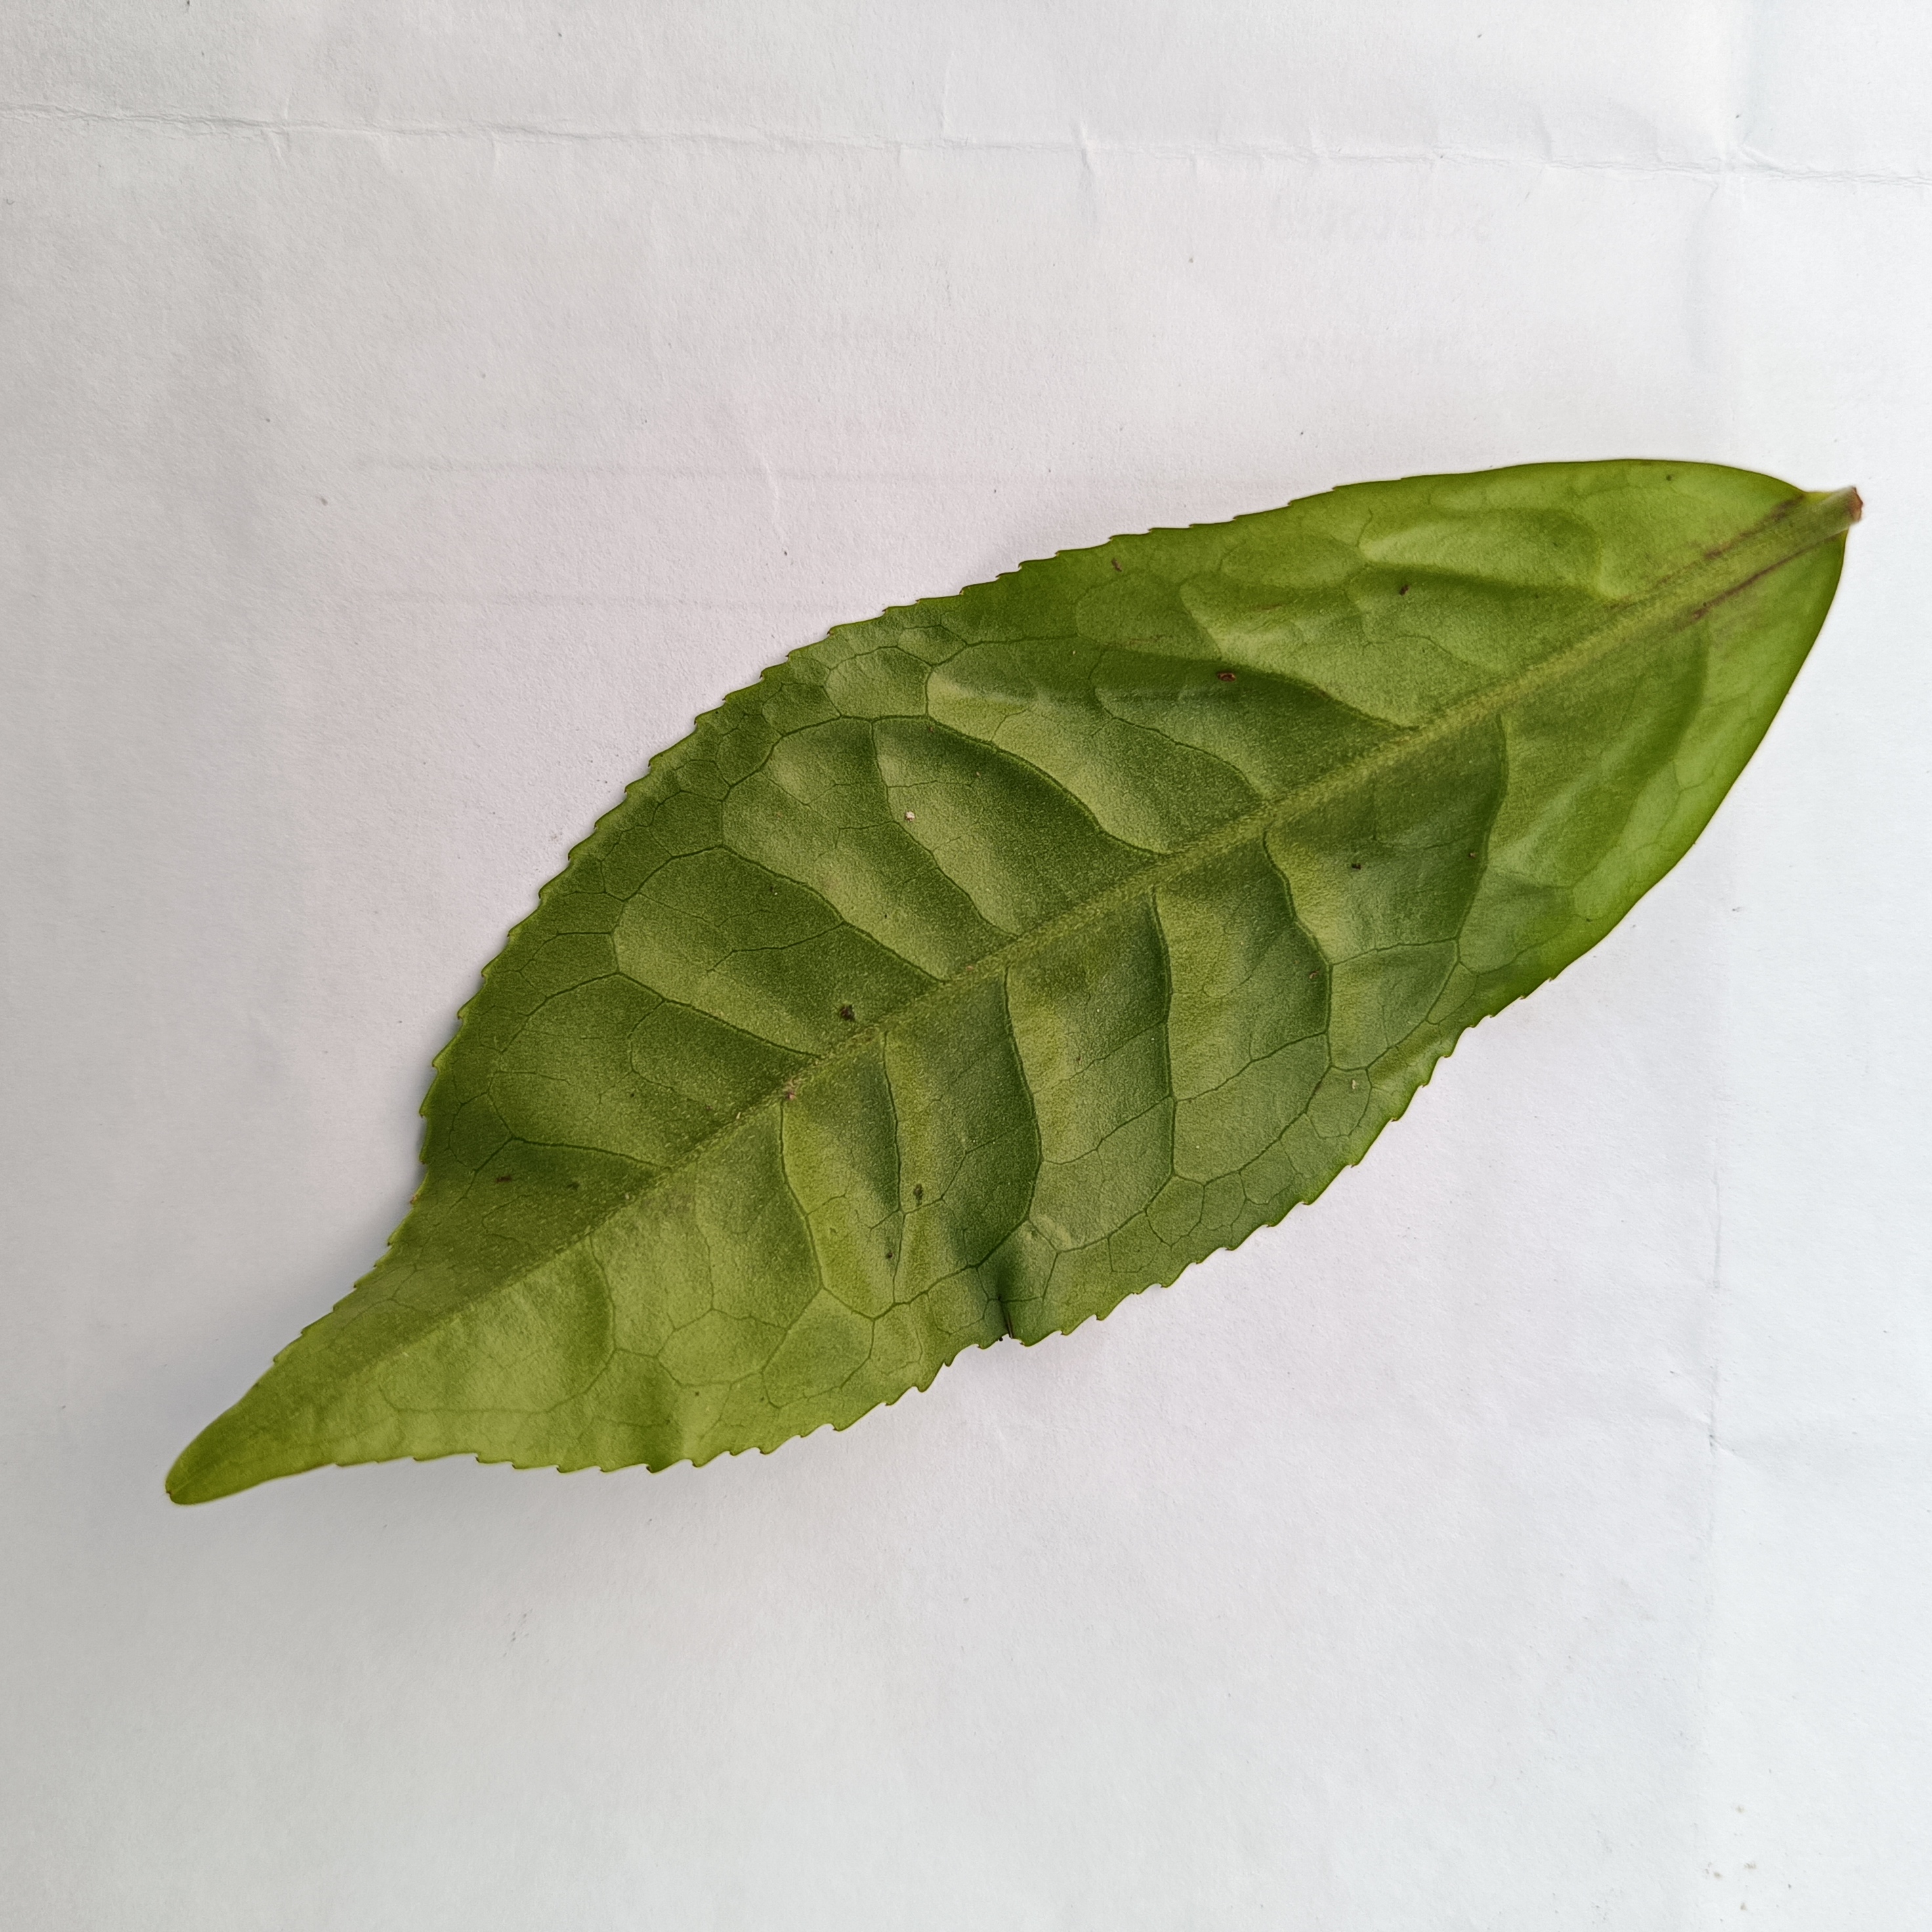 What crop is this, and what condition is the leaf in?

tea, healthy
